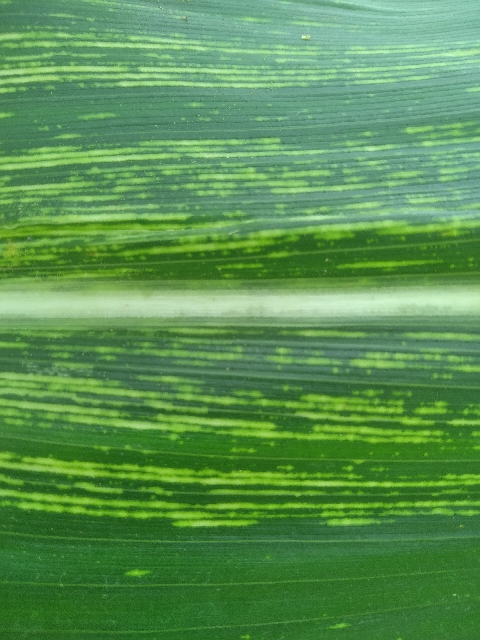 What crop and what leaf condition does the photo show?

maize, maize streak virus
